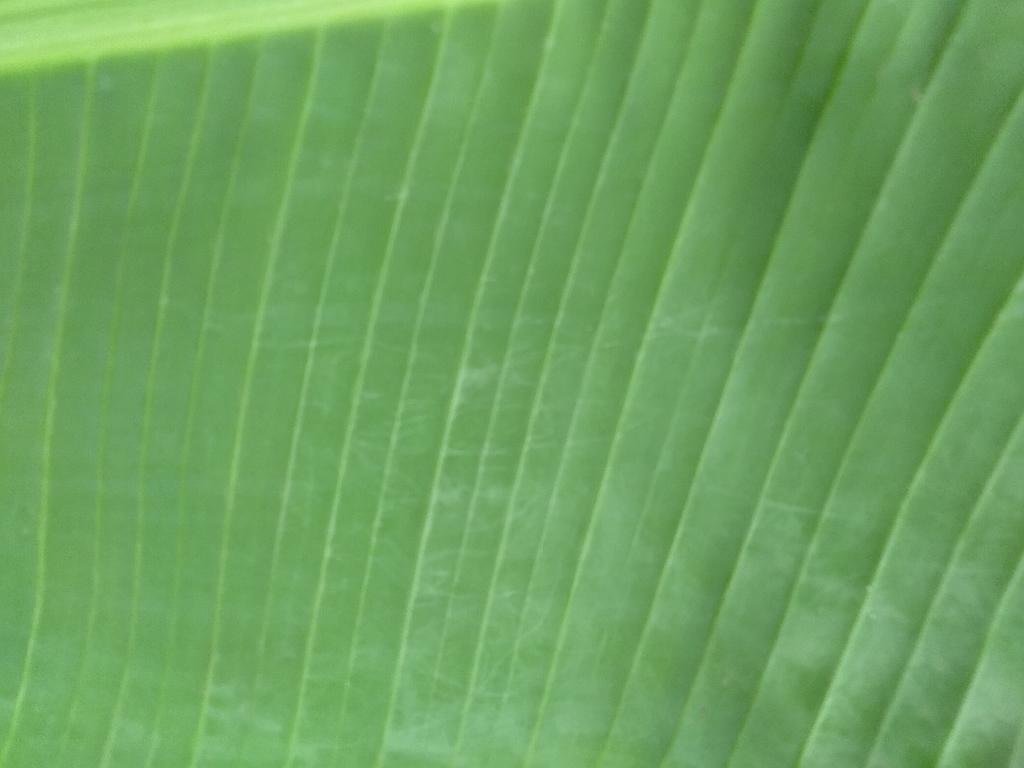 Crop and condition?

banana, healthy
